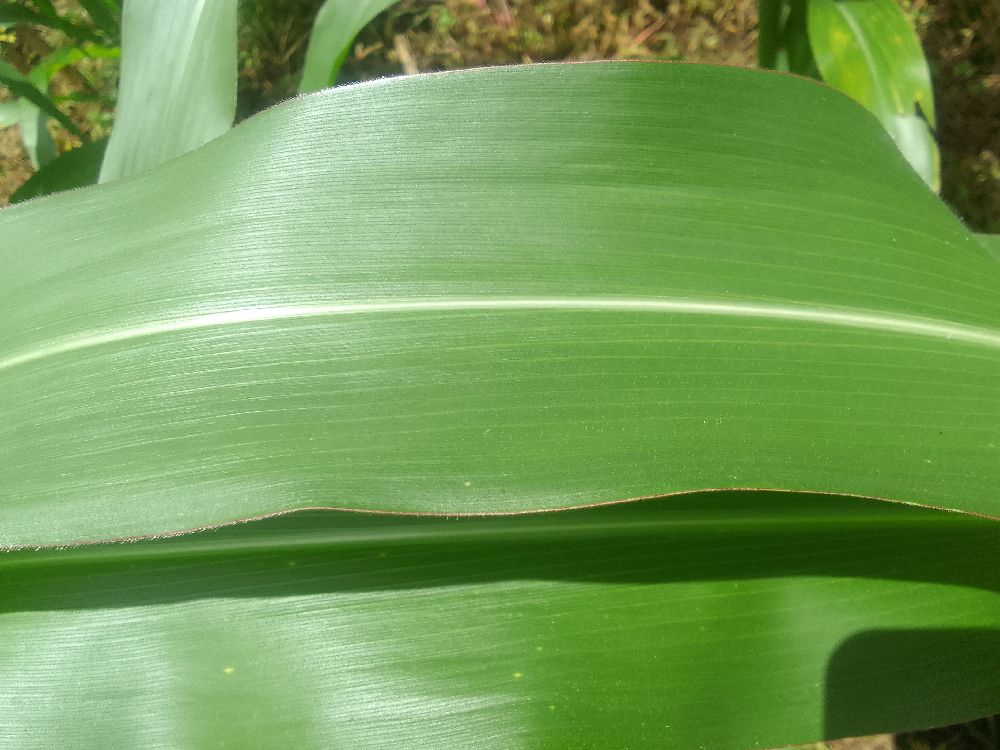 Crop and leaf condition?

maize, healthy
